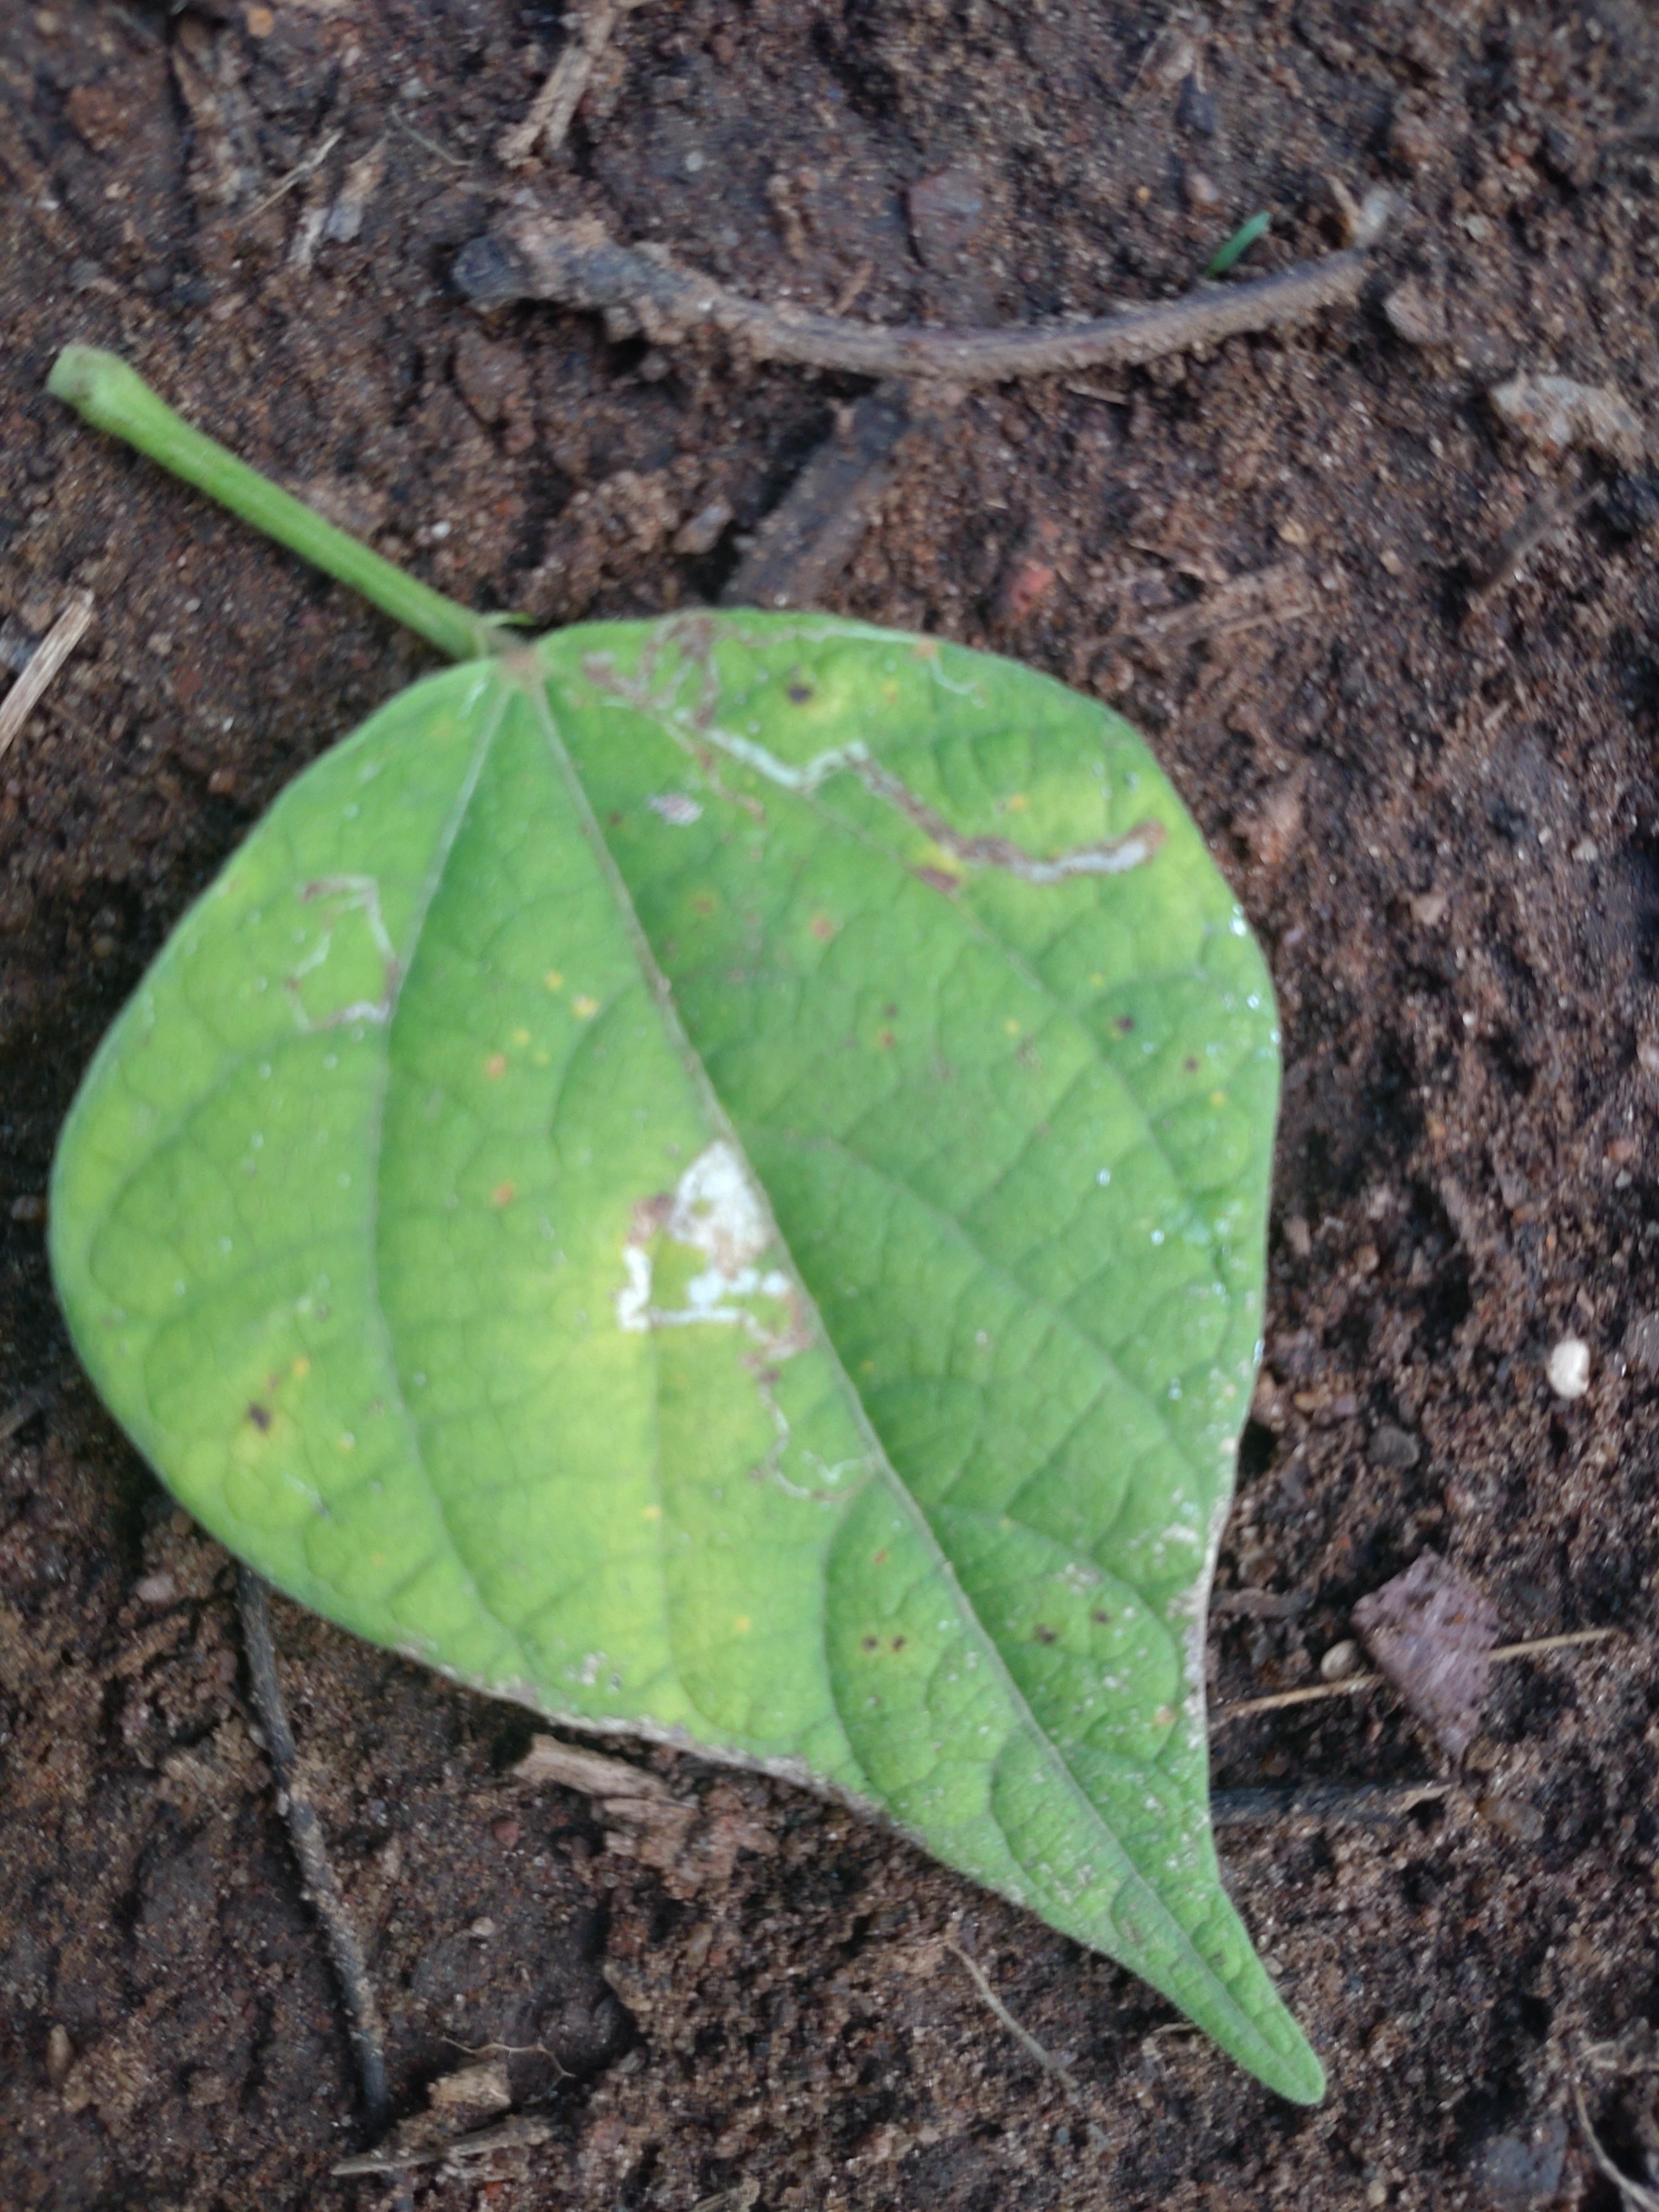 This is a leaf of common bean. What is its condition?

rust
